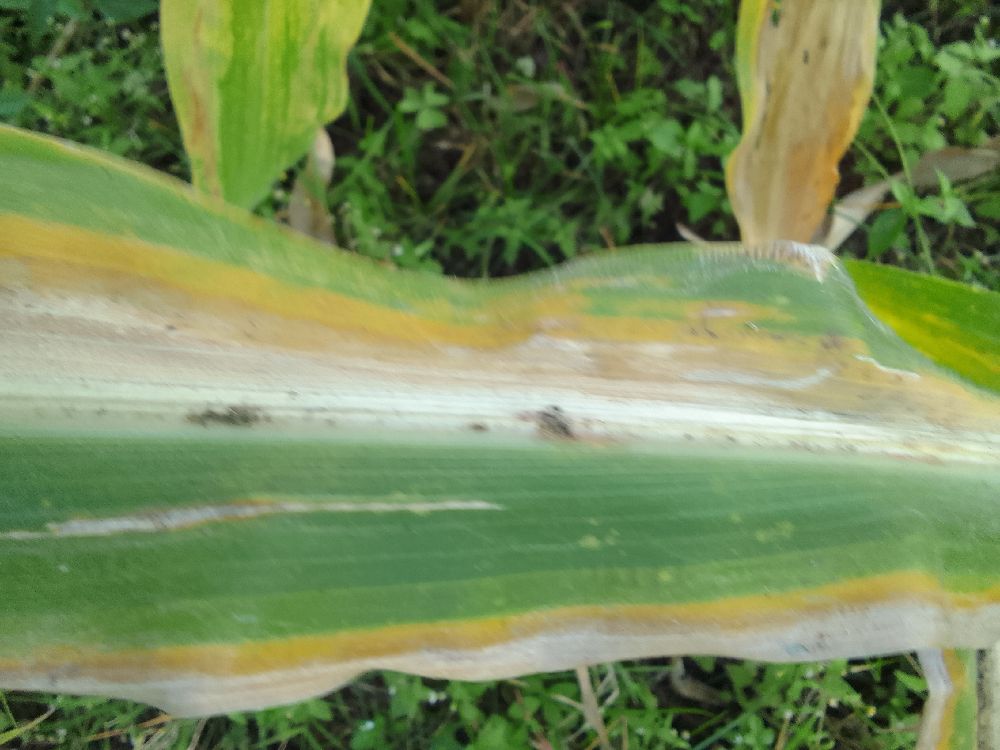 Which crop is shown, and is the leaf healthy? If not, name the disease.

maize, maize lethal necrosis
